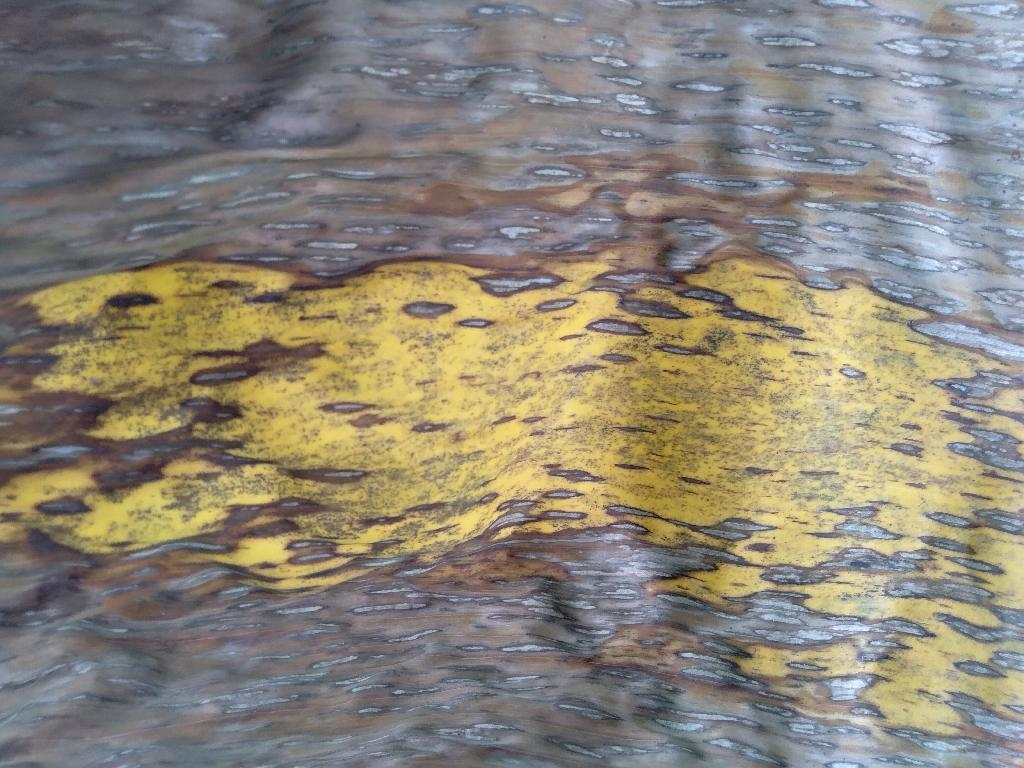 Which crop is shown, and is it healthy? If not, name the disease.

banana, black sigatoka
